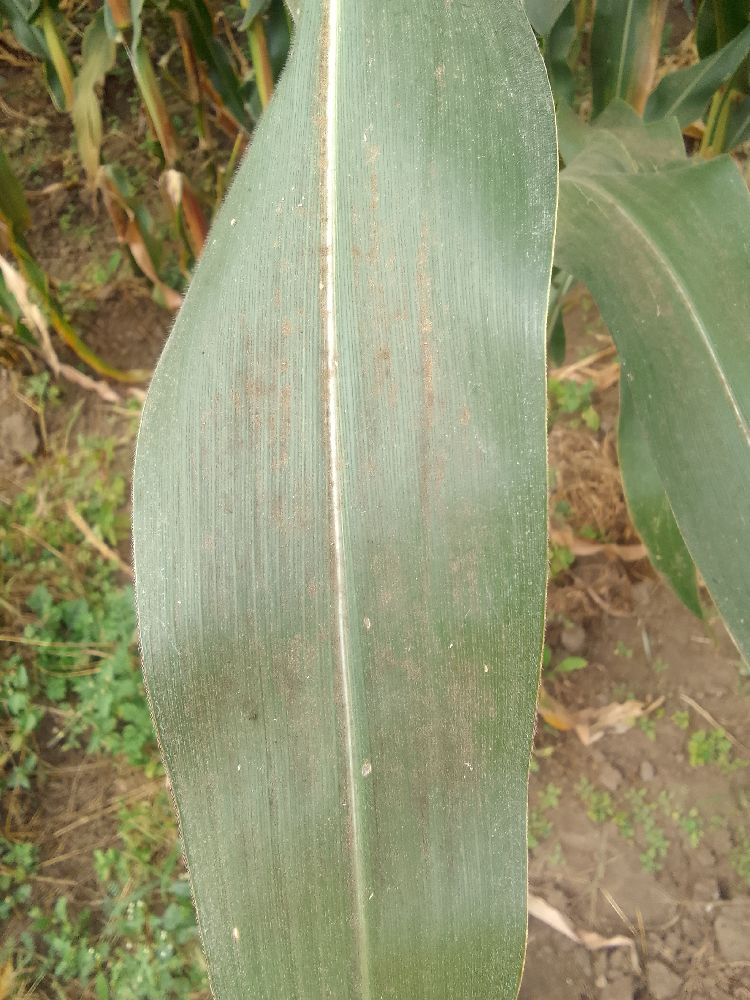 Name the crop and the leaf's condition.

maize, healthy
